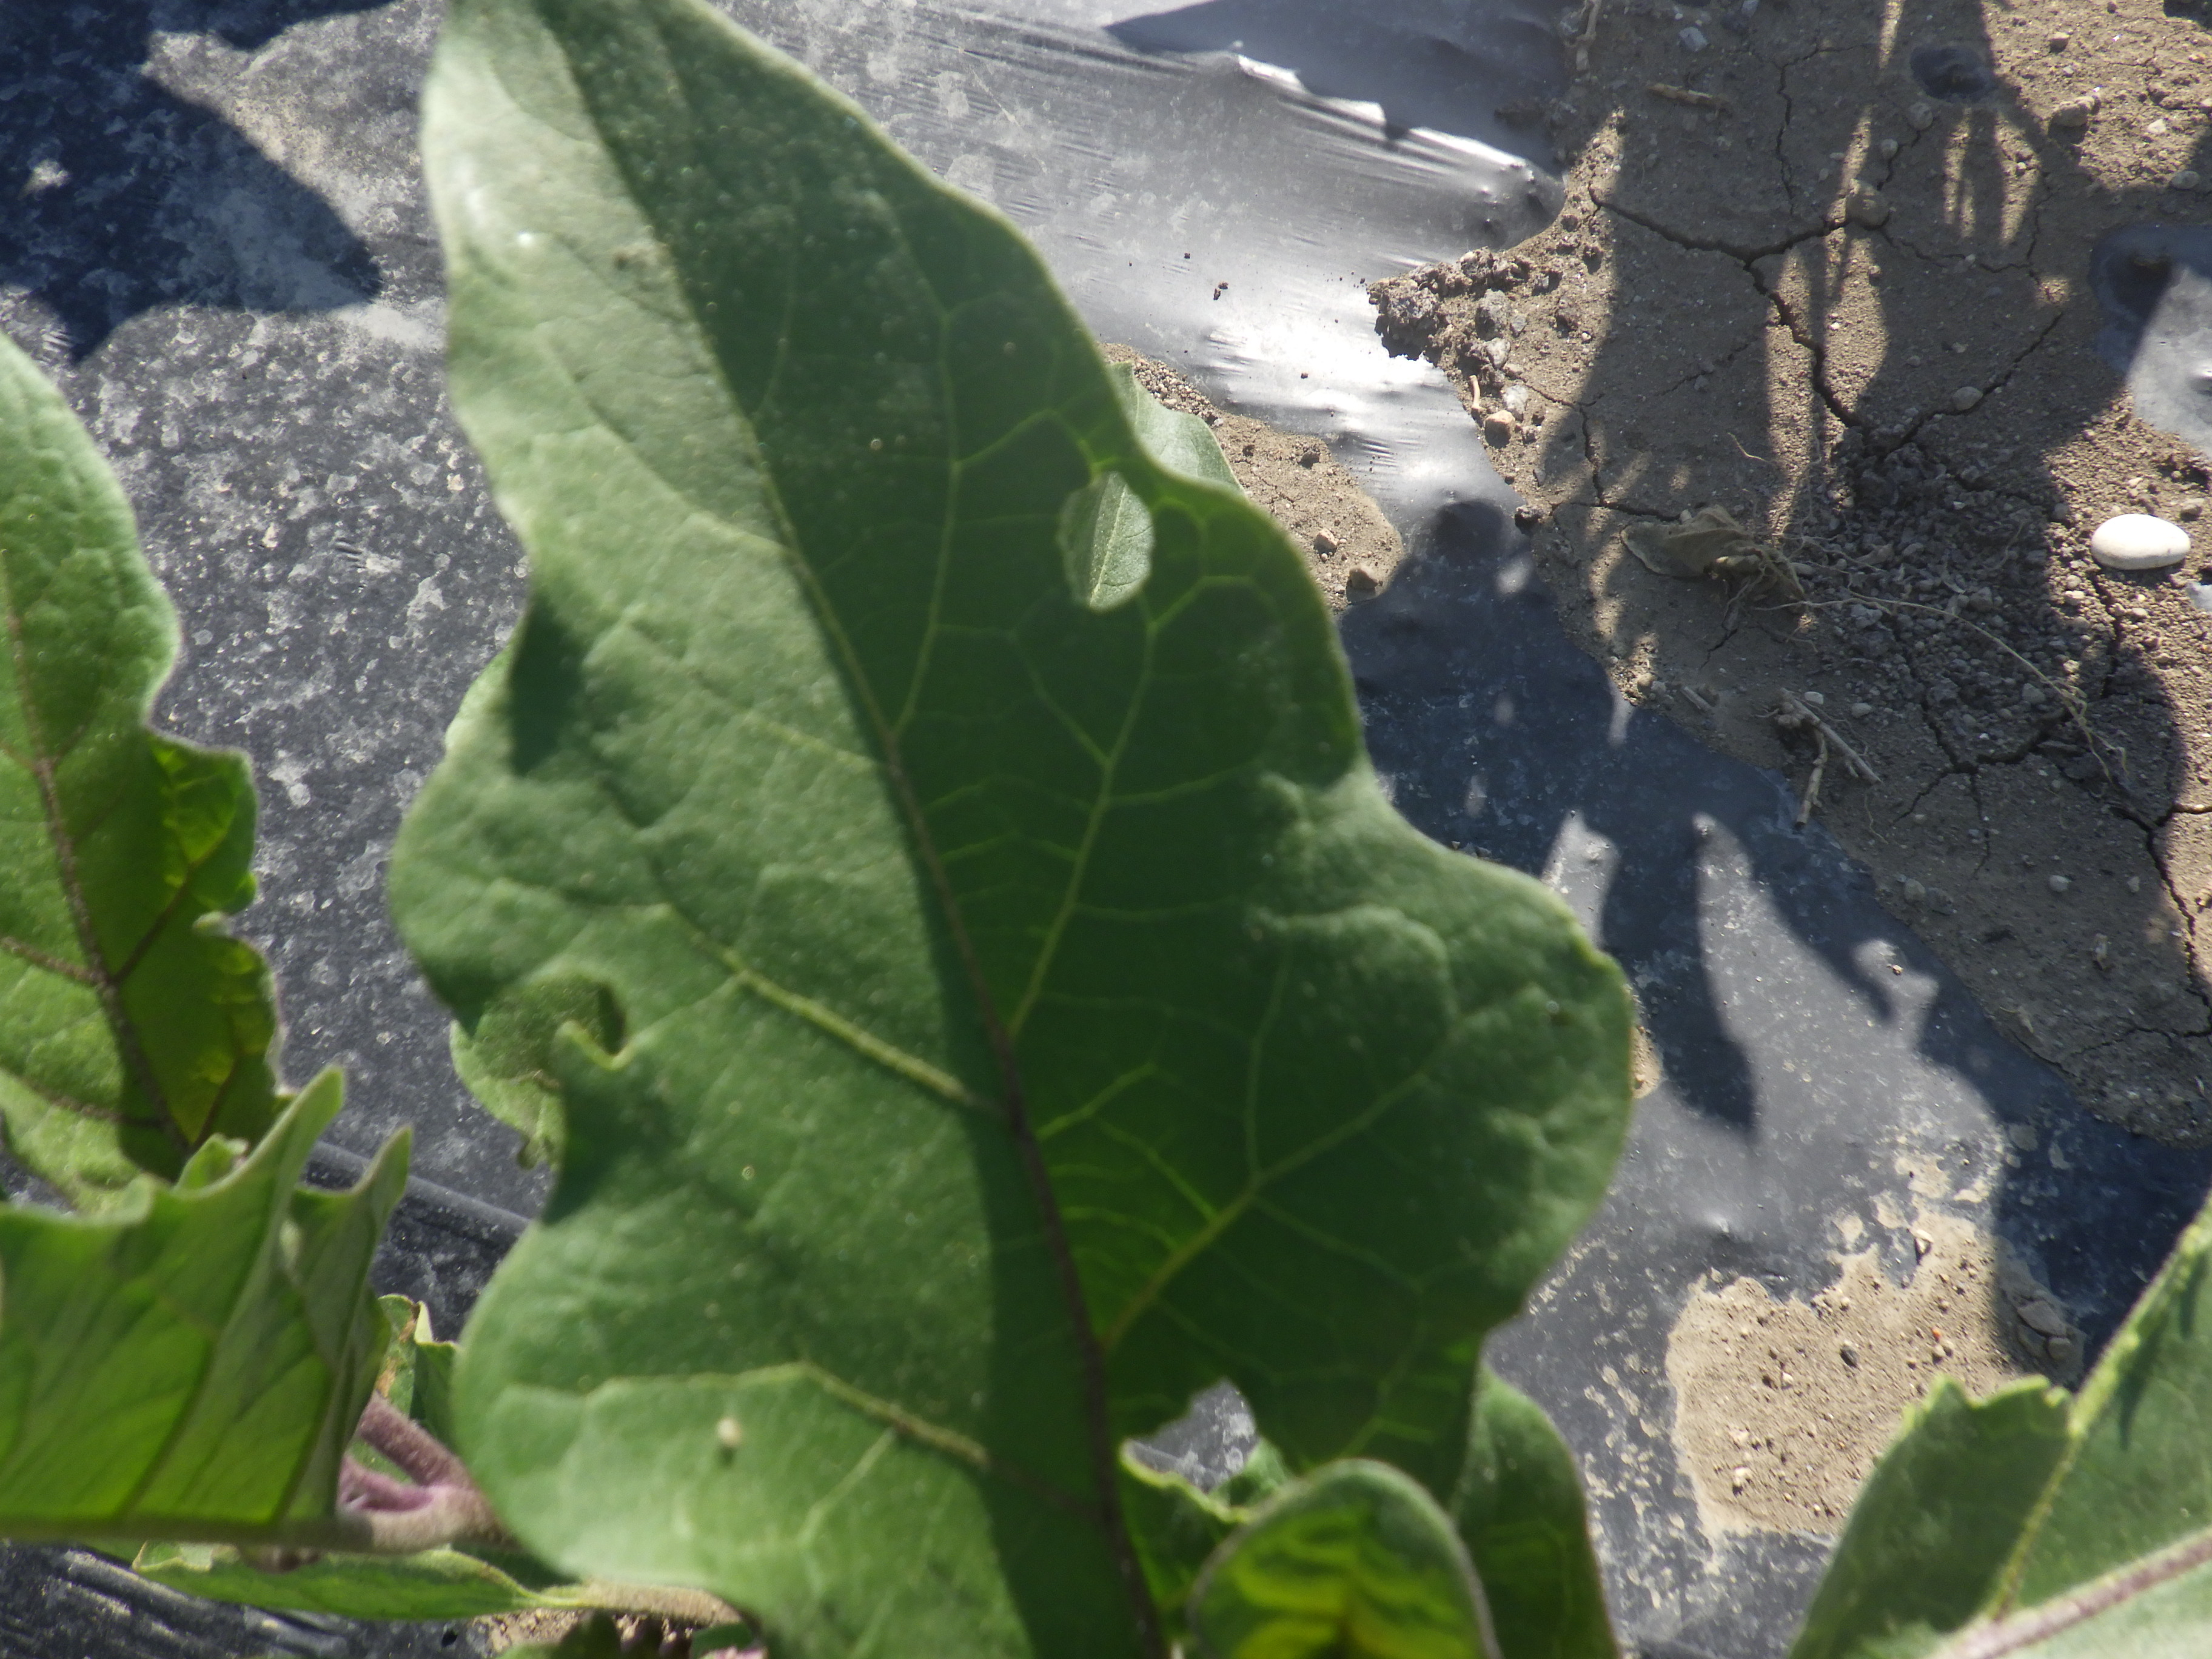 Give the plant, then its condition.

aubergine, colorado potato beetle
